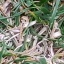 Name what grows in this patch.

grass
